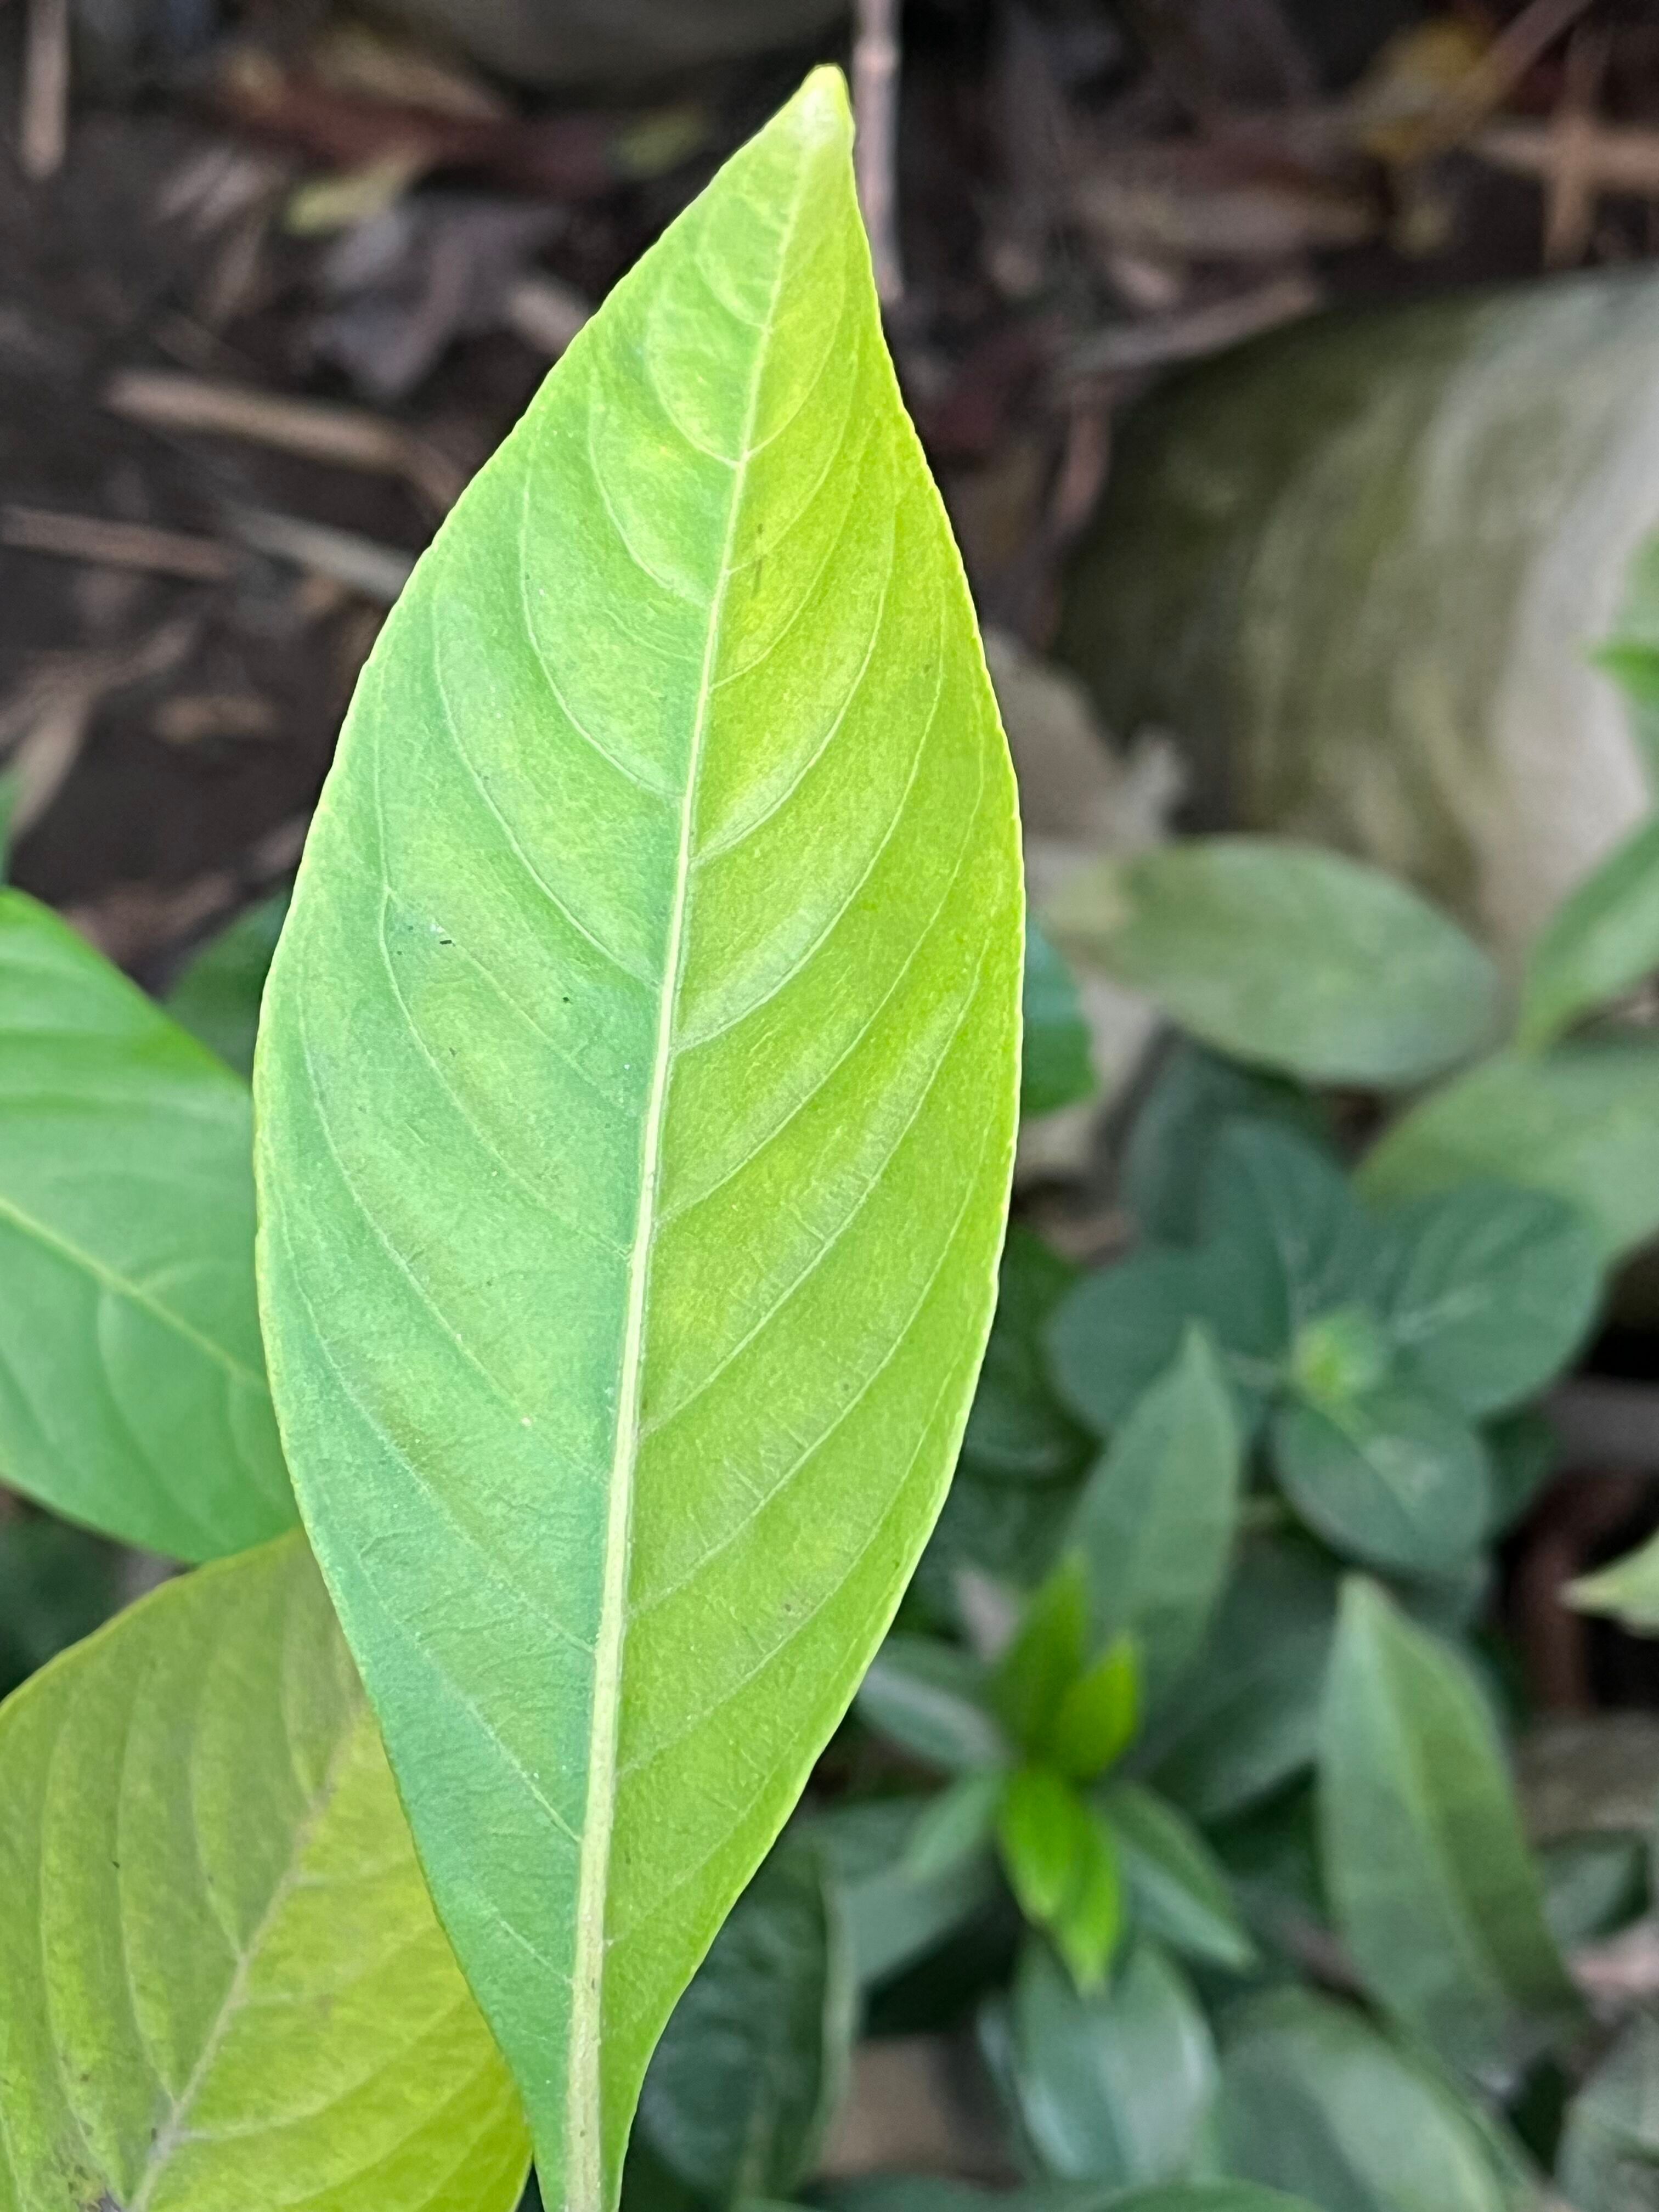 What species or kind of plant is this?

vasaka
